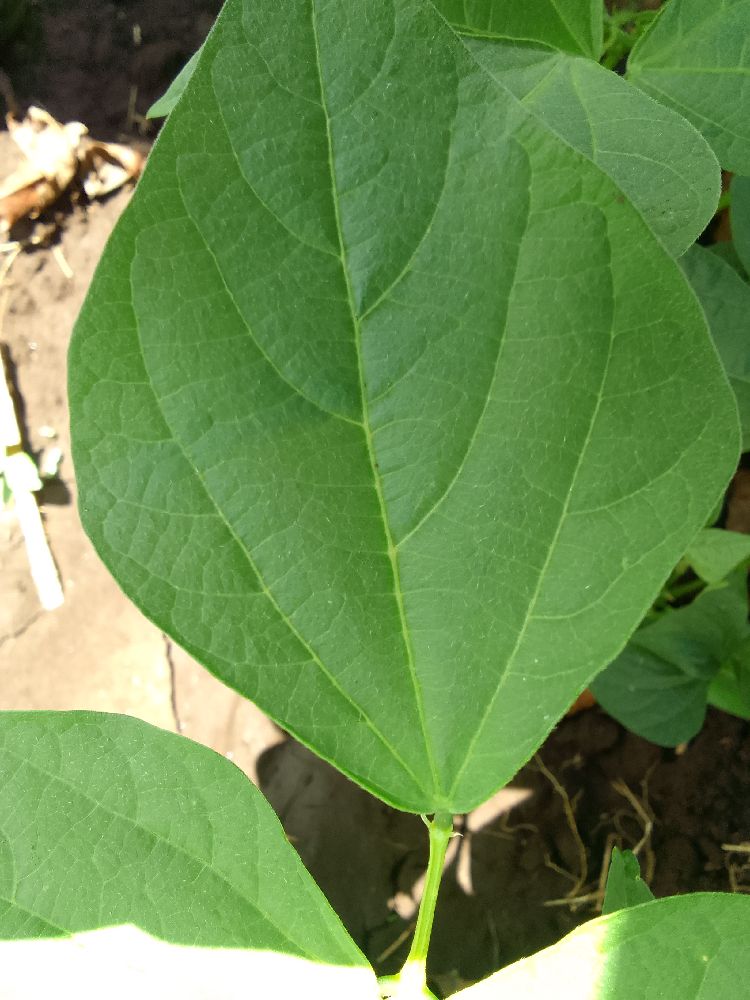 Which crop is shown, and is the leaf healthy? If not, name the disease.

common bean, healthy
